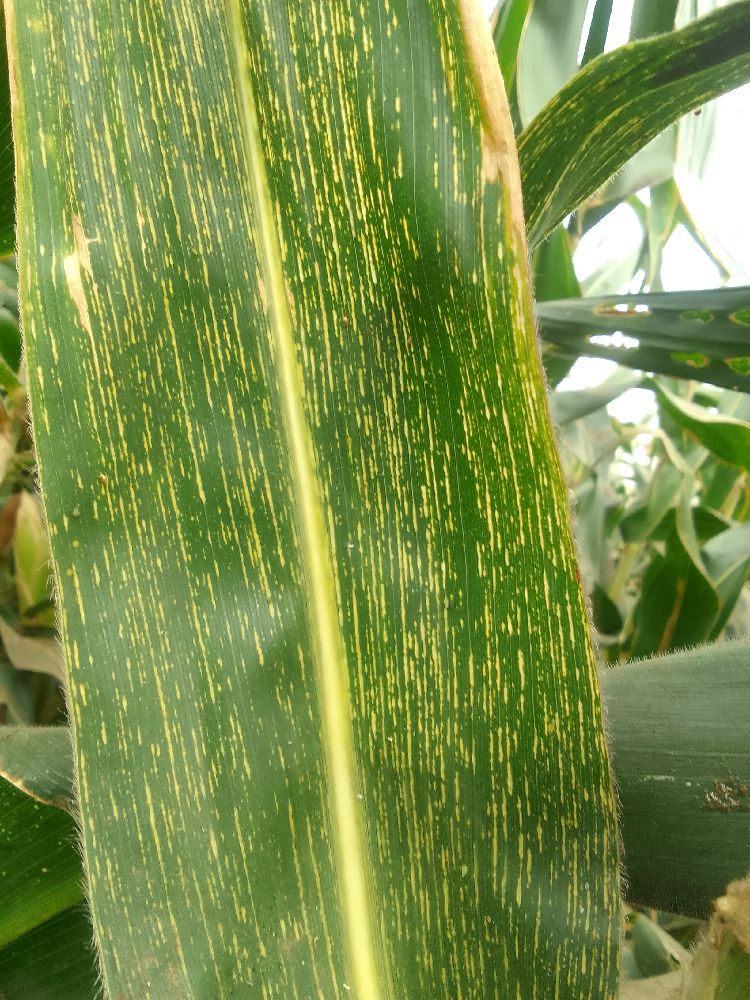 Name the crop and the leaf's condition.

maize, maize streak virus
